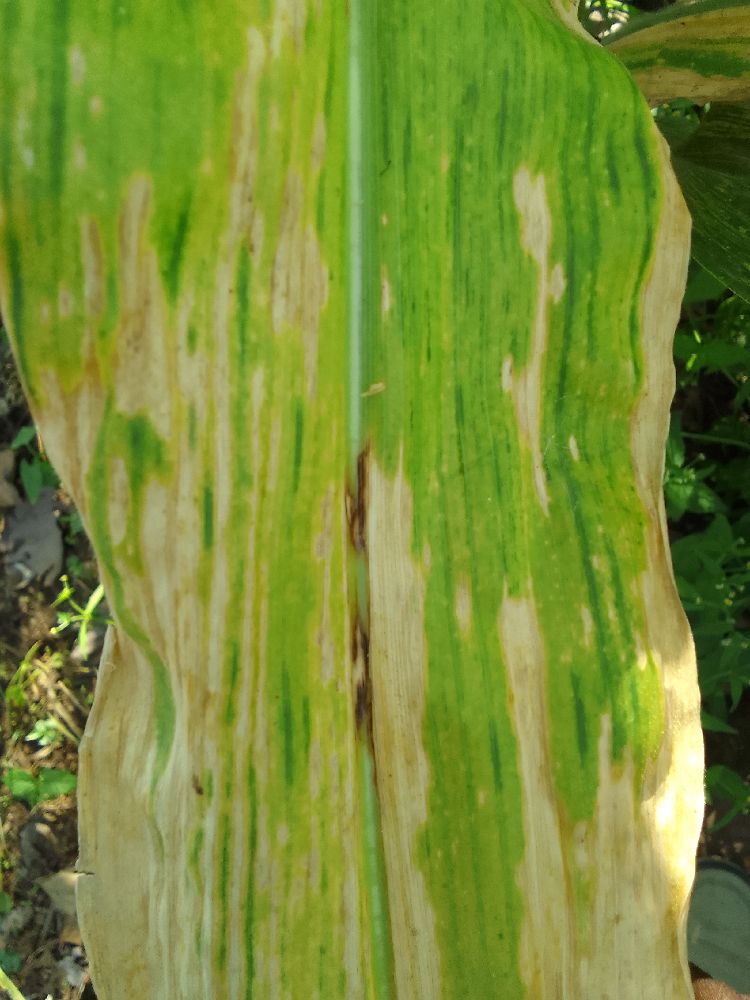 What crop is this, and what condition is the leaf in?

maize, maize lethal necrosis
